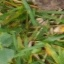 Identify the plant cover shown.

unstructured weed
